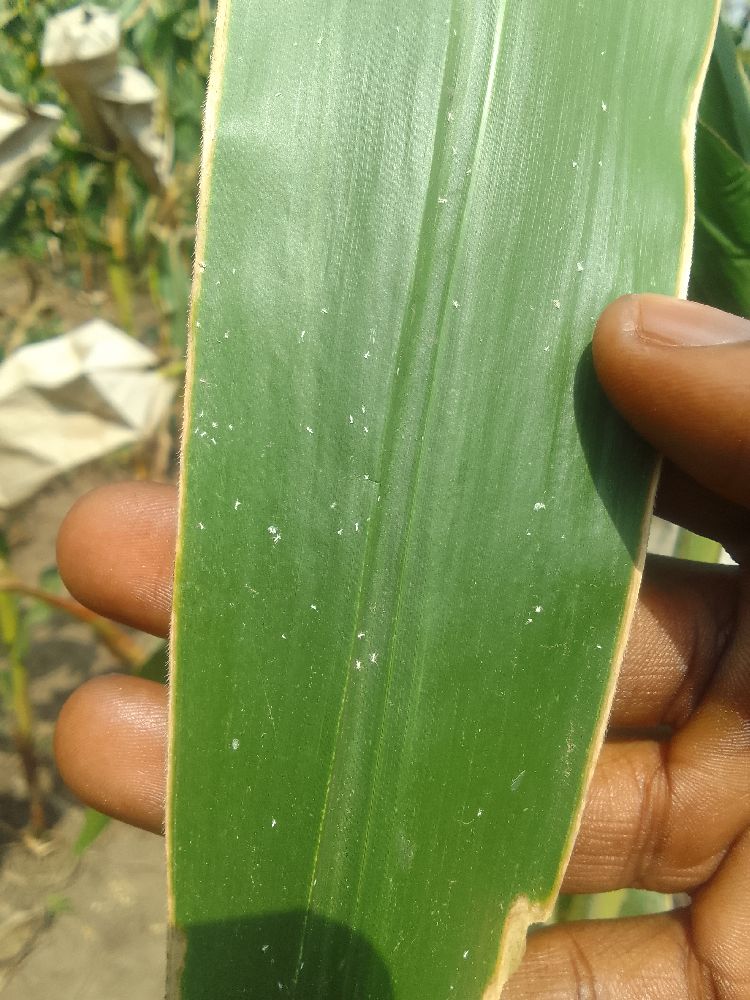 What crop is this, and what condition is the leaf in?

maize, healthy
